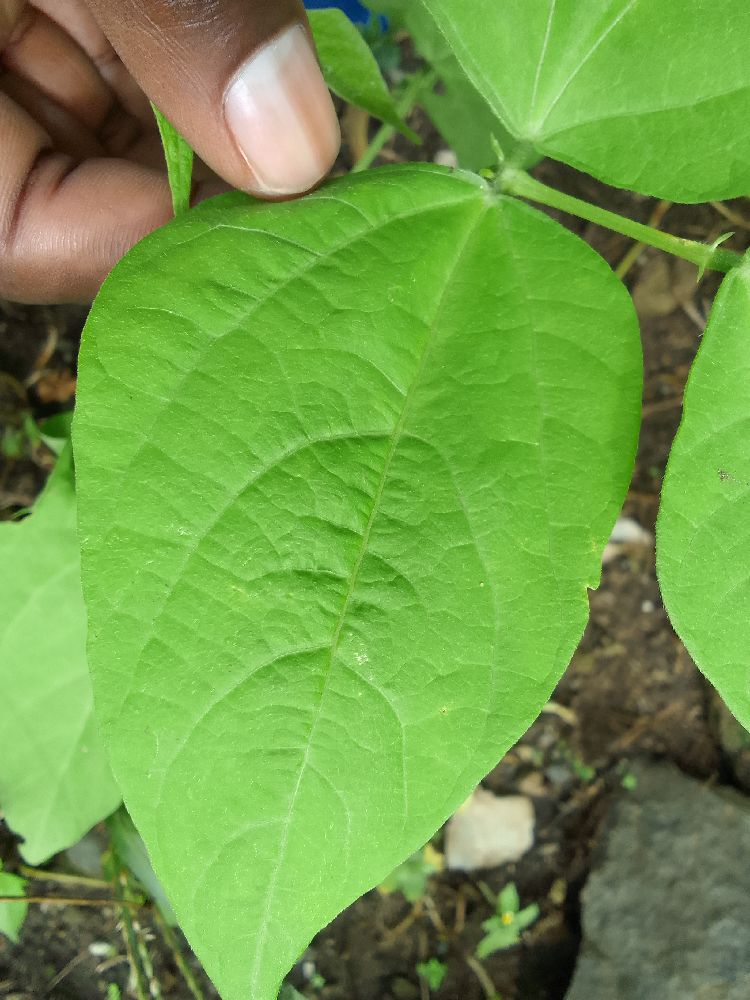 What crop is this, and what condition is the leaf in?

common bean, healthy
